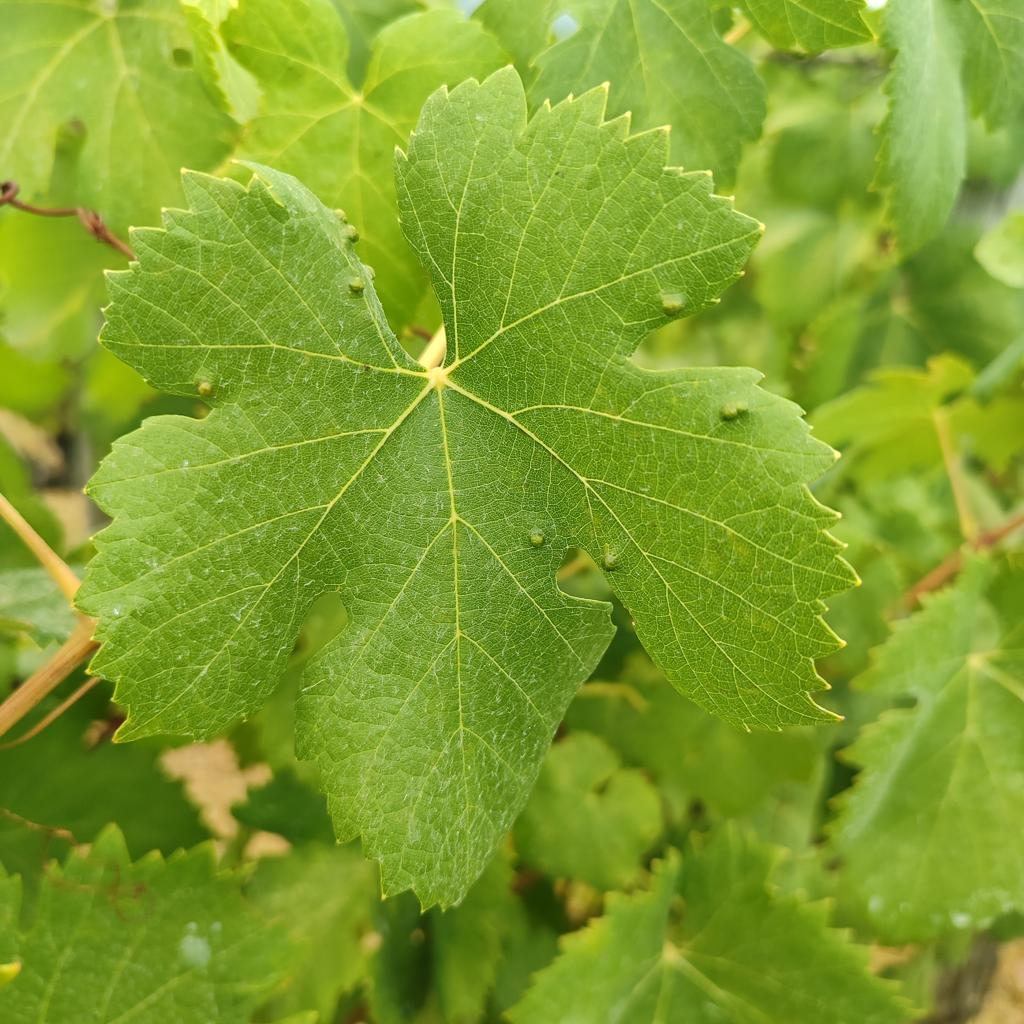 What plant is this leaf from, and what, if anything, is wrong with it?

grapevine, erineum mite
